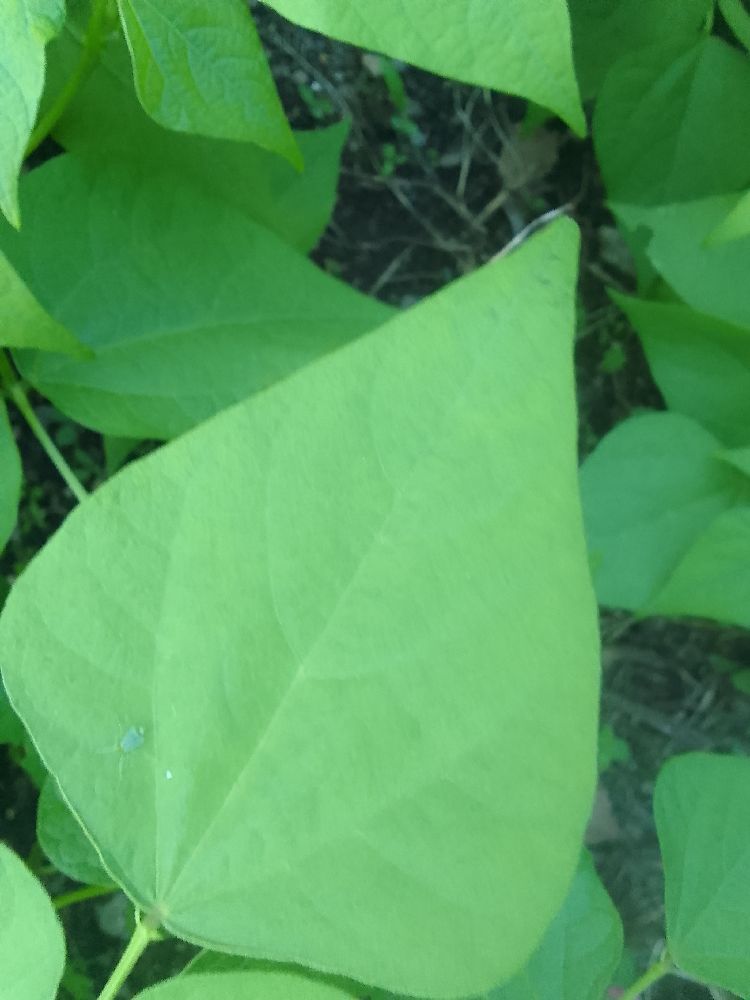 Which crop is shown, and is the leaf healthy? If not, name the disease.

common bean, healthy
